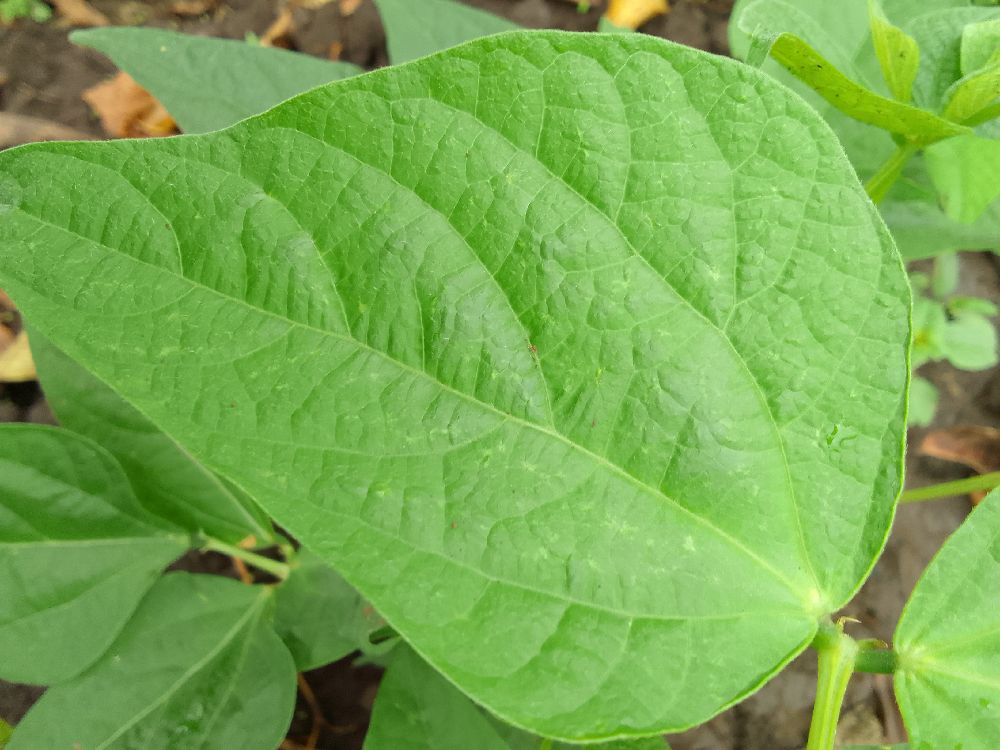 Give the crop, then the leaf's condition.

common bean, healthy
